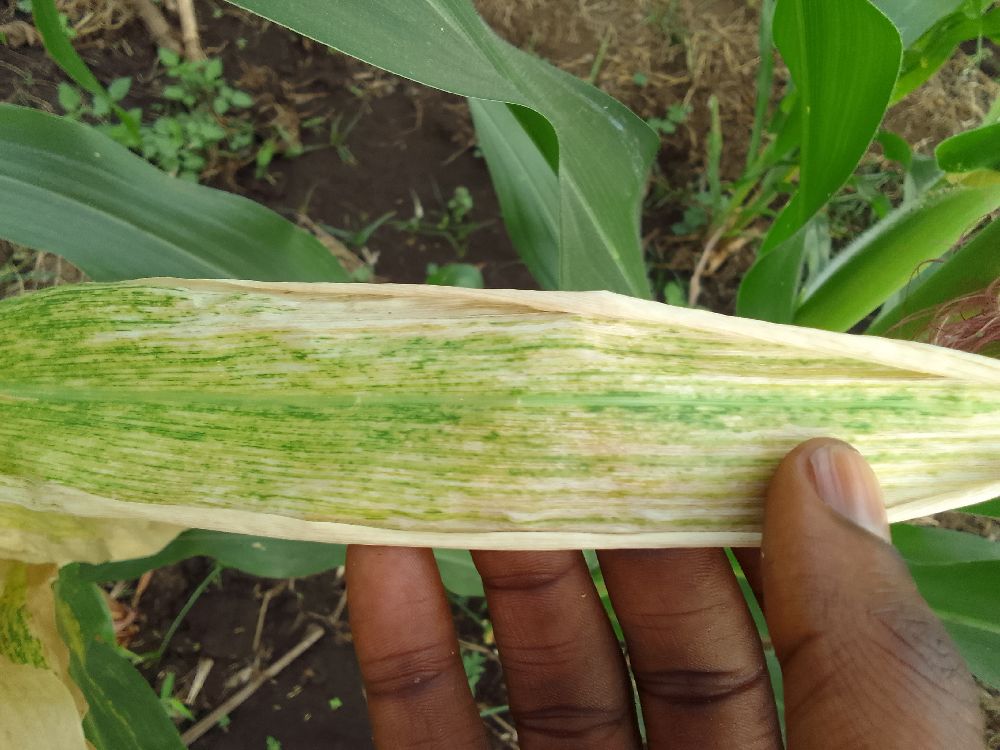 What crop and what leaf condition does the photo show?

maize, maize lethal necrosis
